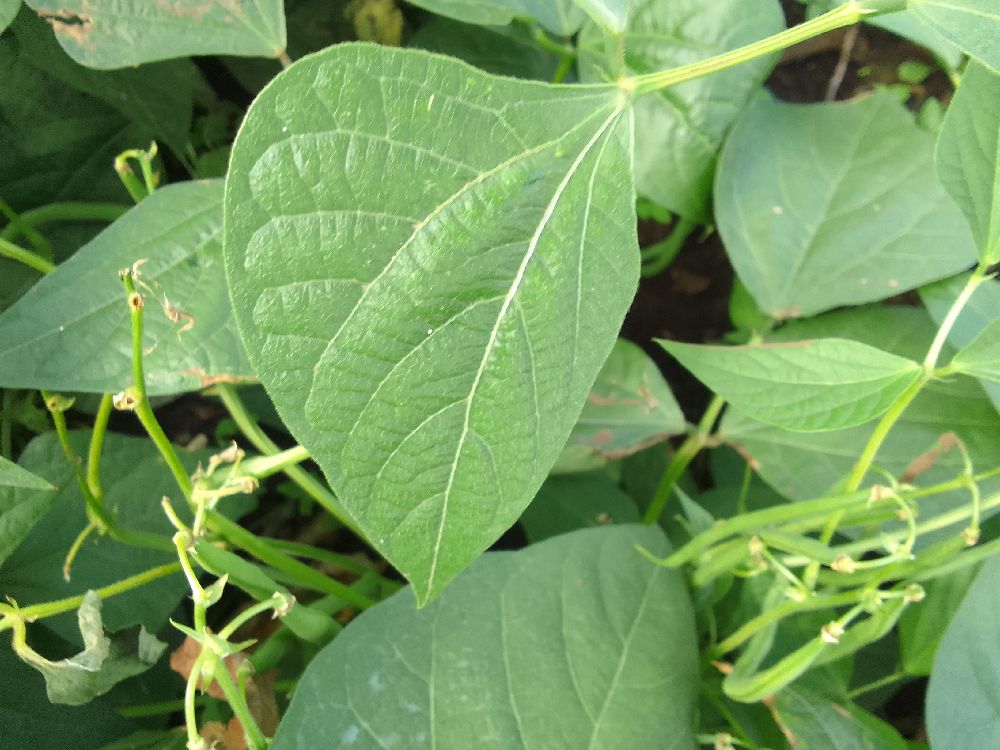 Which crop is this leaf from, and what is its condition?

common bean, healthy
